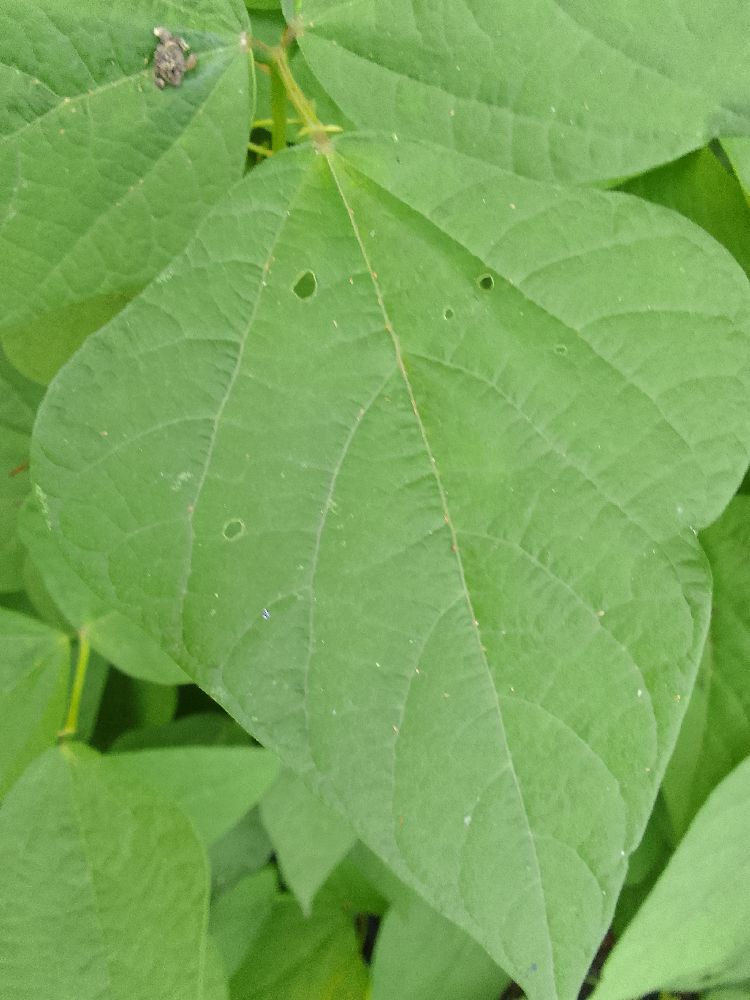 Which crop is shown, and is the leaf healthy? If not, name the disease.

common bean, healthy
